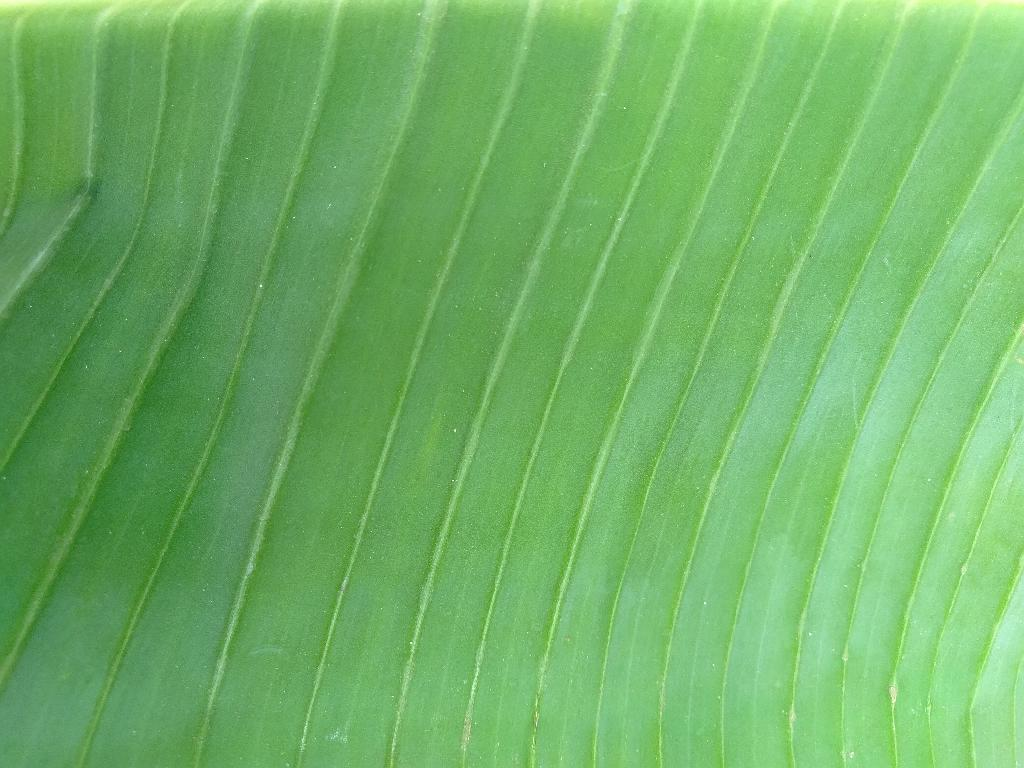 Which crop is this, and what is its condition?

banana, healthy
